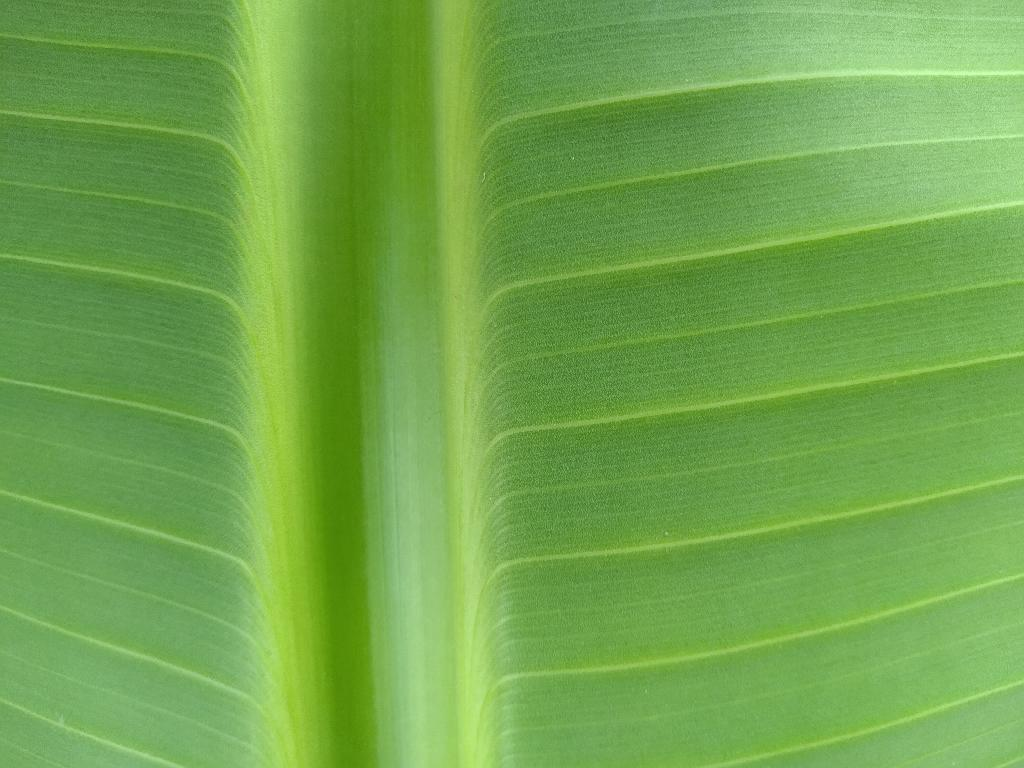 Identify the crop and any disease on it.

banana, healthy
